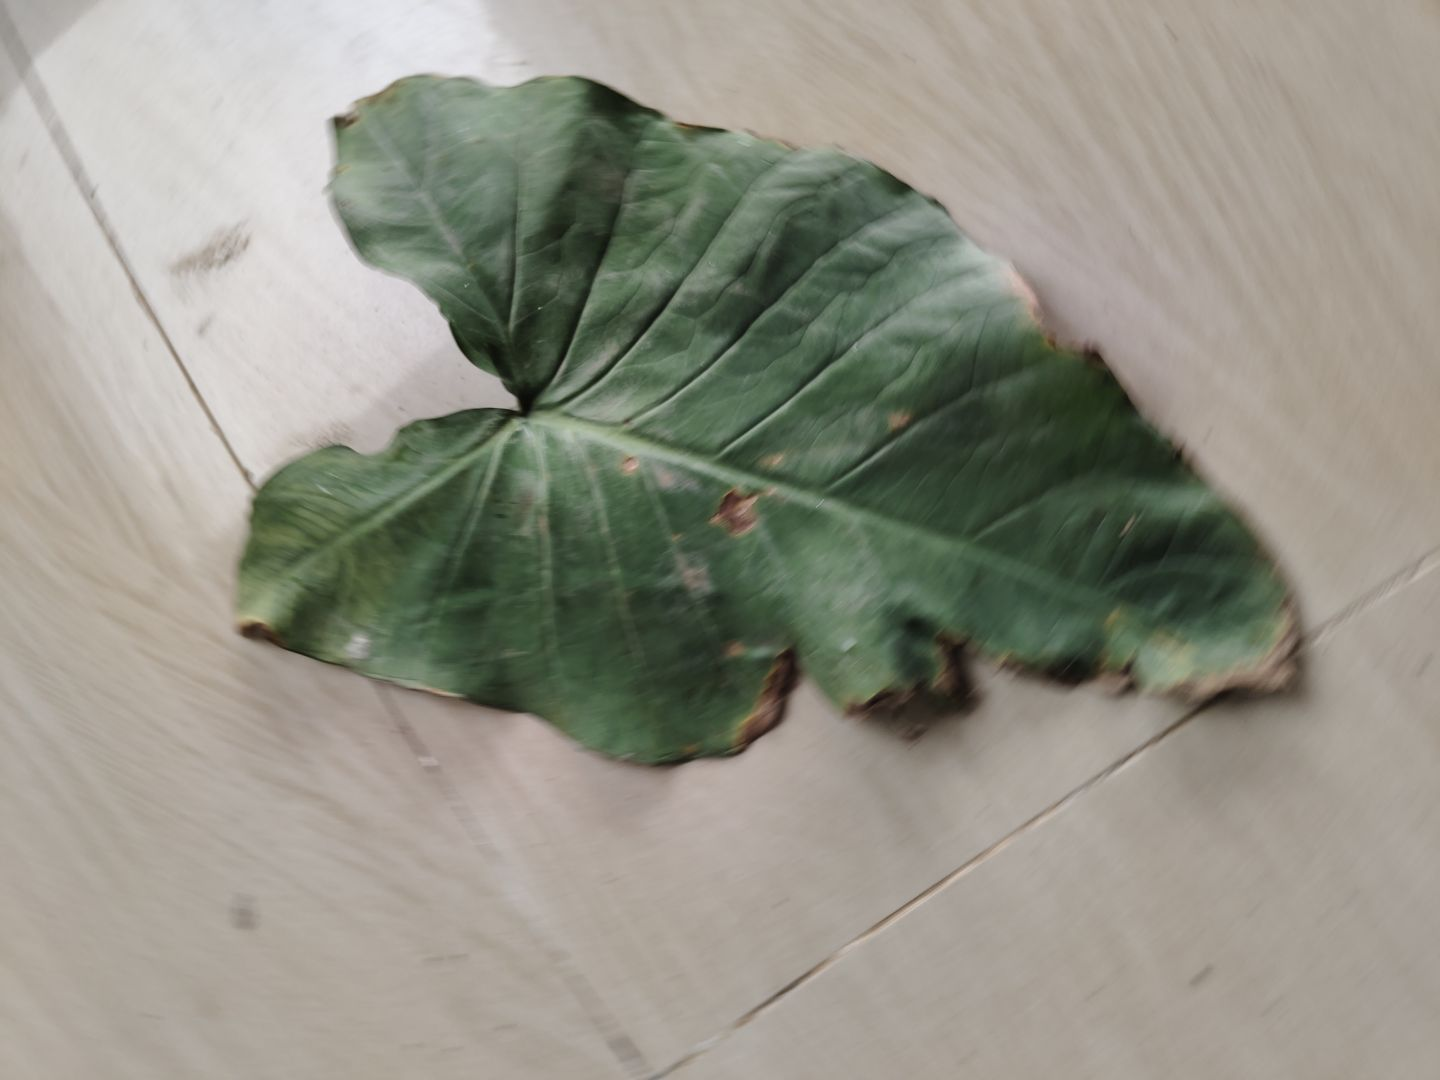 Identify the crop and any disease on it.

taro, leaf blight
